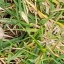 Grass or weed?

grass
